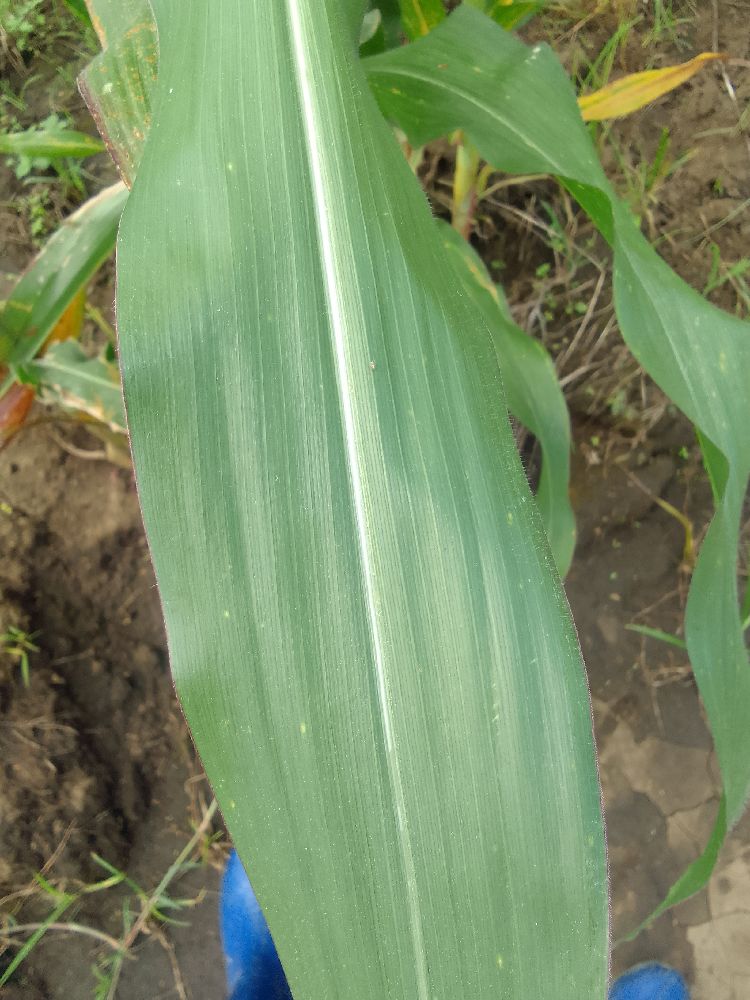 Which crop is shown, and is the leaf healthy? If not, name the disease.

maize, healthy
